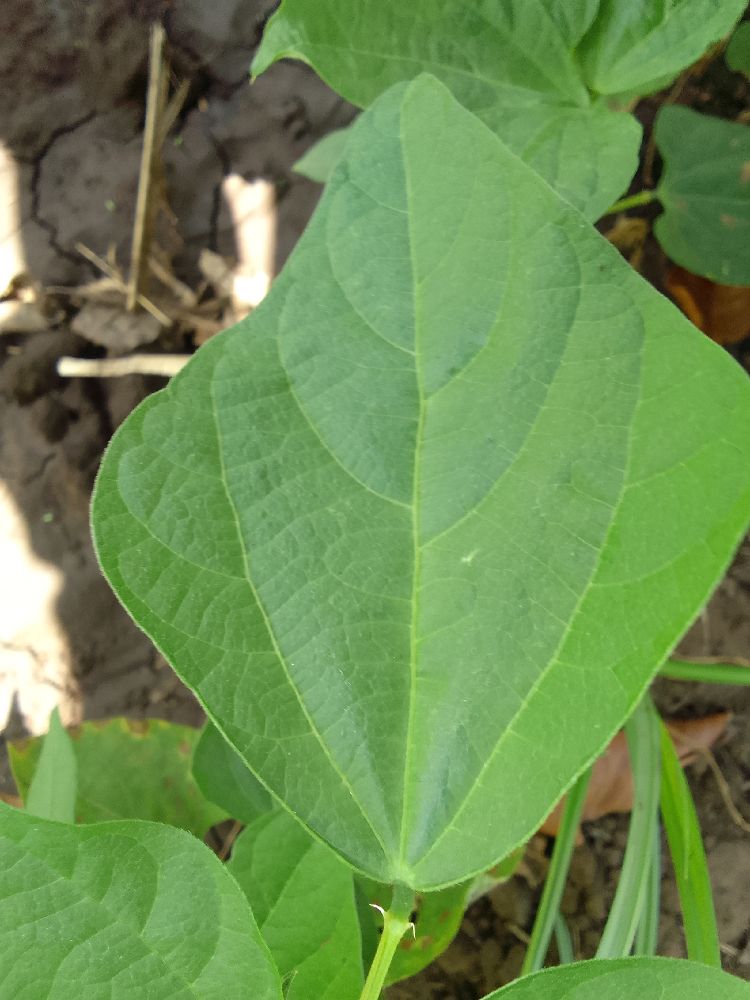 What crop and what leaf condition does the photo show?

common bean, healthy
